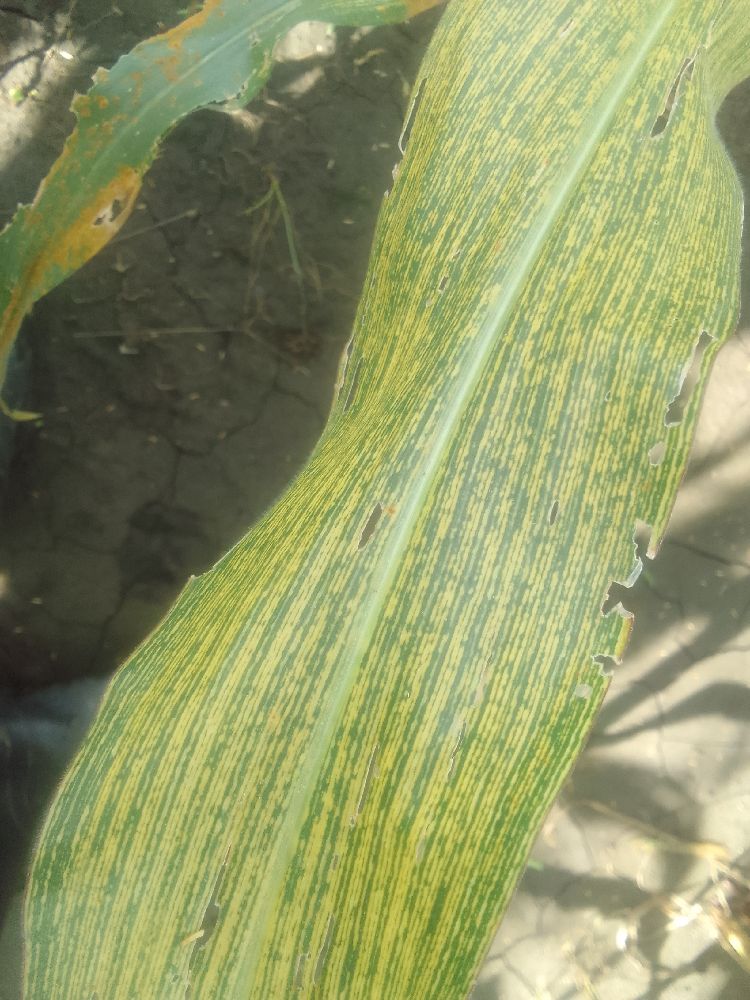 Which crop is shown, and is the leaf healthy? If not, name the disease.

maize, maize streak virus
